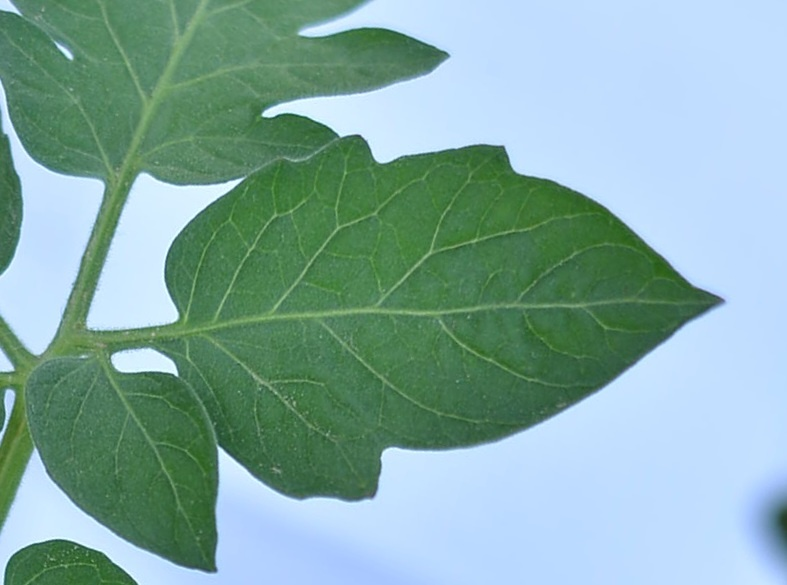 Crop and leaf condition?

tomato, healthy
